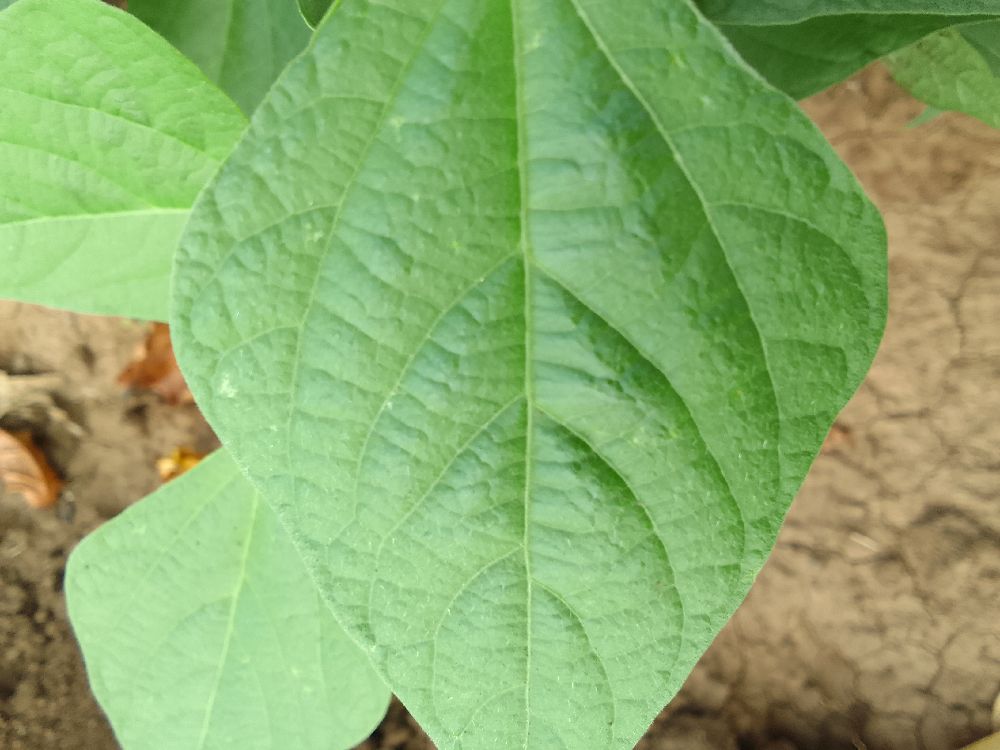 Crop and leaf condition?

common bean, healthy
